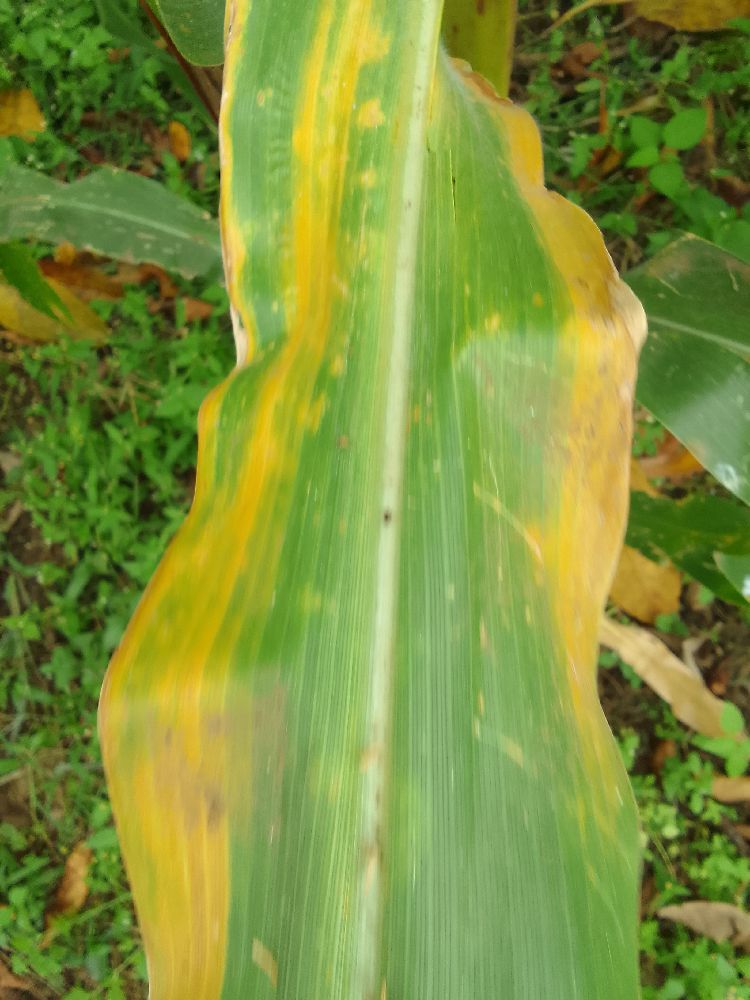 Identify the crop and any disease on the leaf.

maize, maize lethal necrosis
